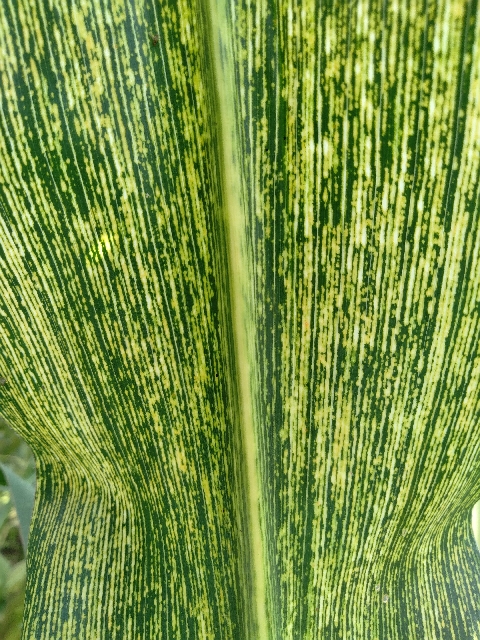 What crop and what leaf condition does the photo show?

maize, maize streak virus
